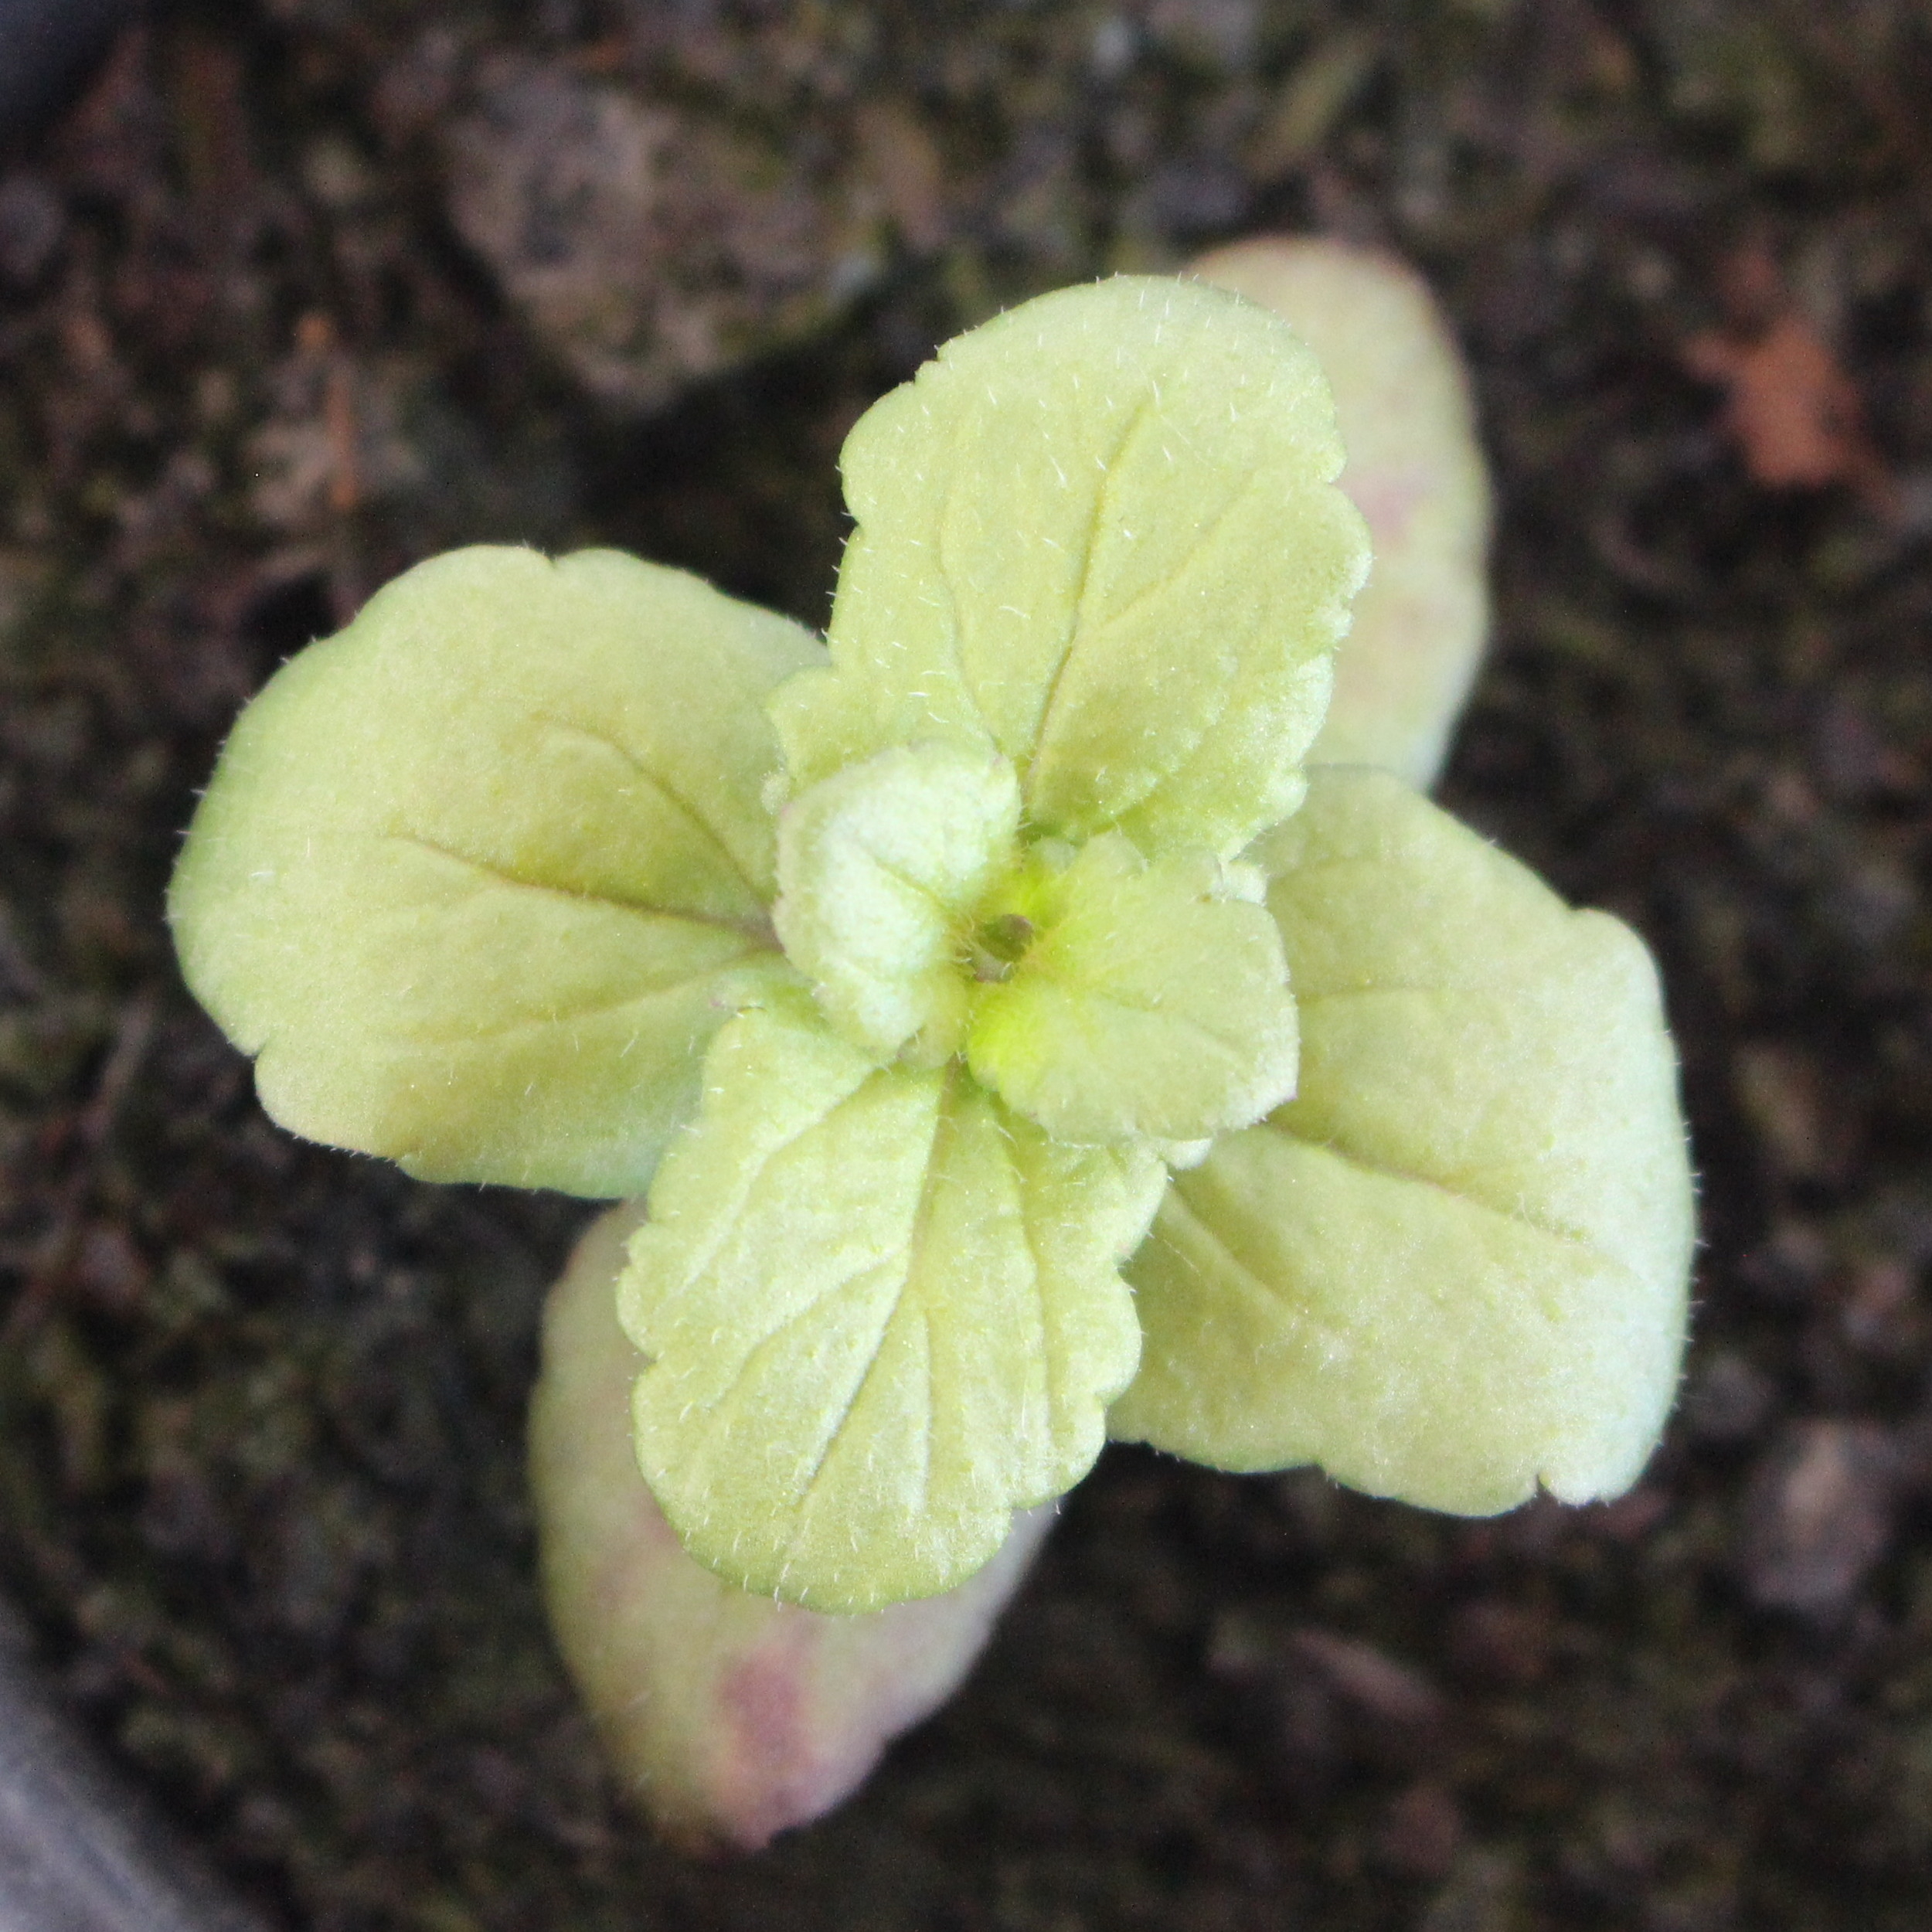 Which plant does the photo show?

Veronica persica
